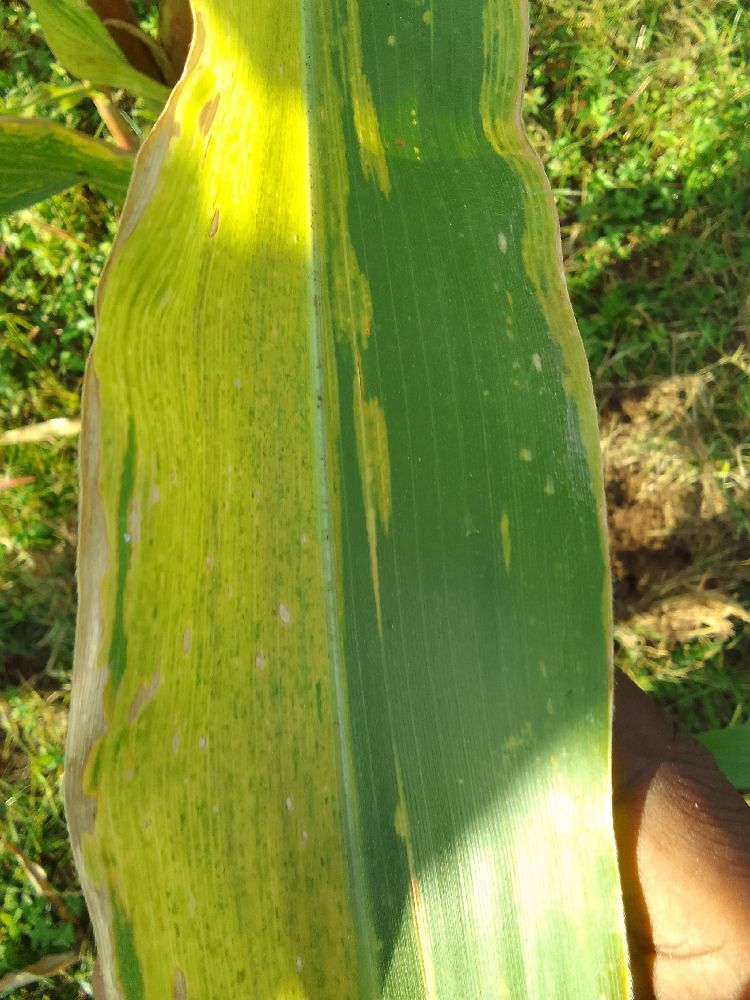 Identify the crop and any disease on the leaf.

maize, maize lethal necrosis
